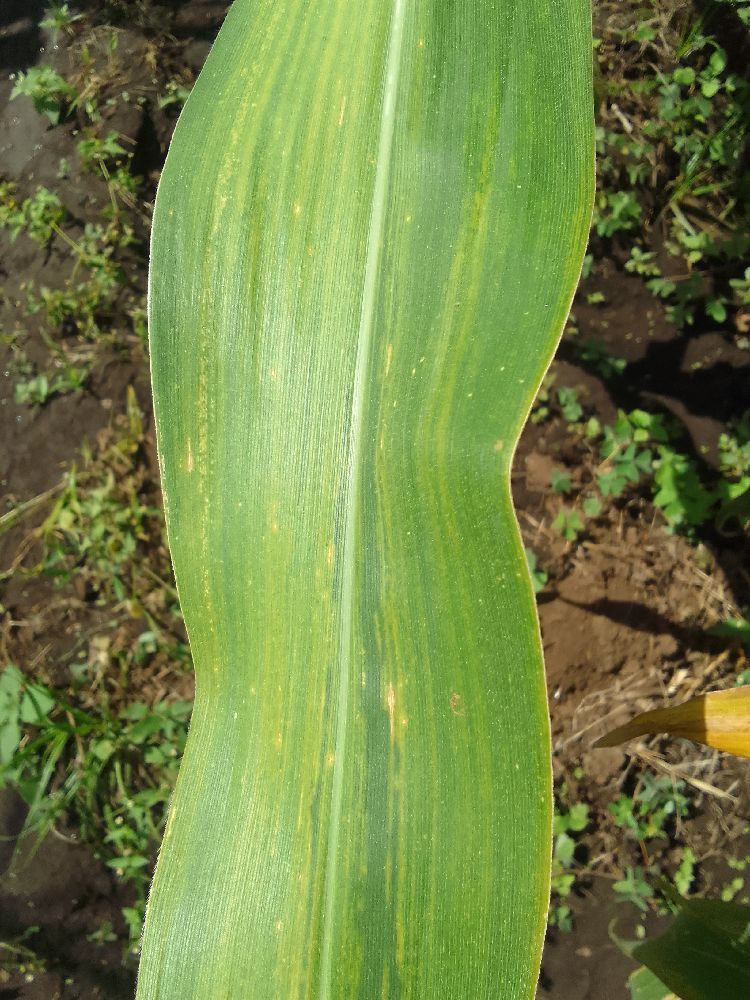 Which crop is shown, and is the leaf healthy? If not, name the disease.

maize, maize lethal necrosis
